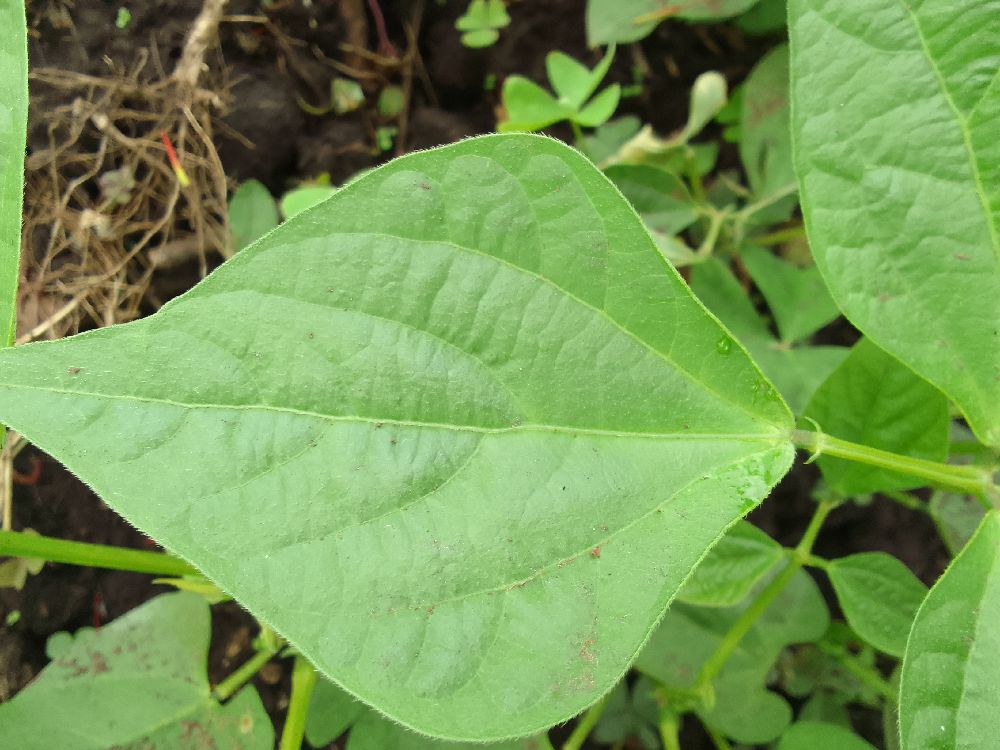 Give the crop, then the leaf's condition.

common bean, healthy
